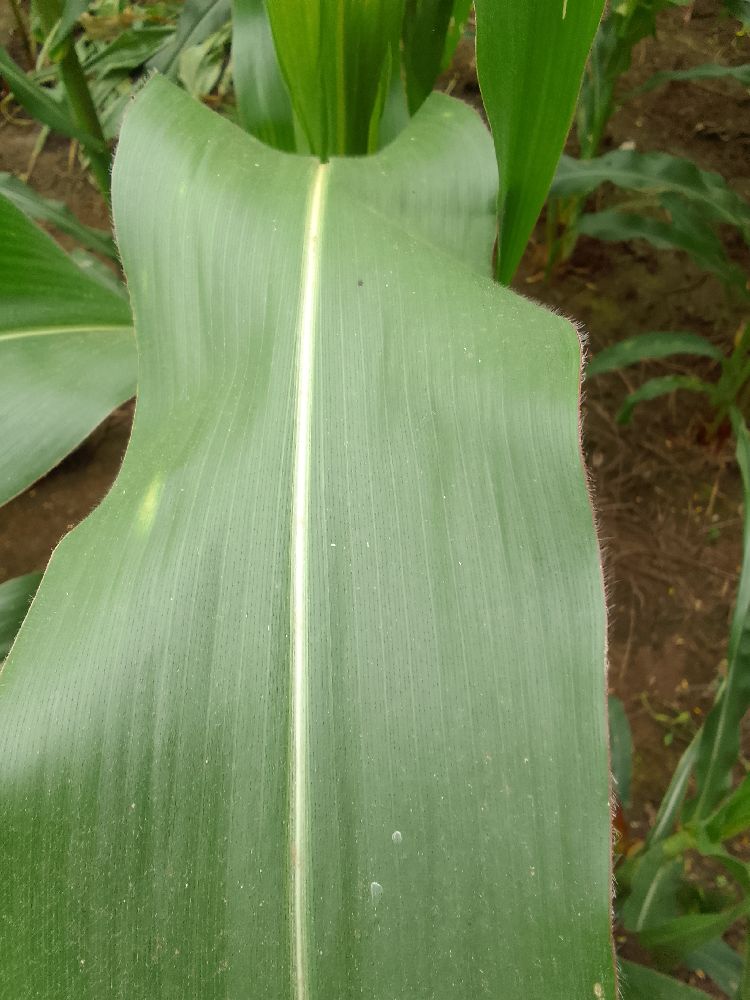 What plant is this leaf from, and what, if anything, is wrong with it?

maize, healthy
